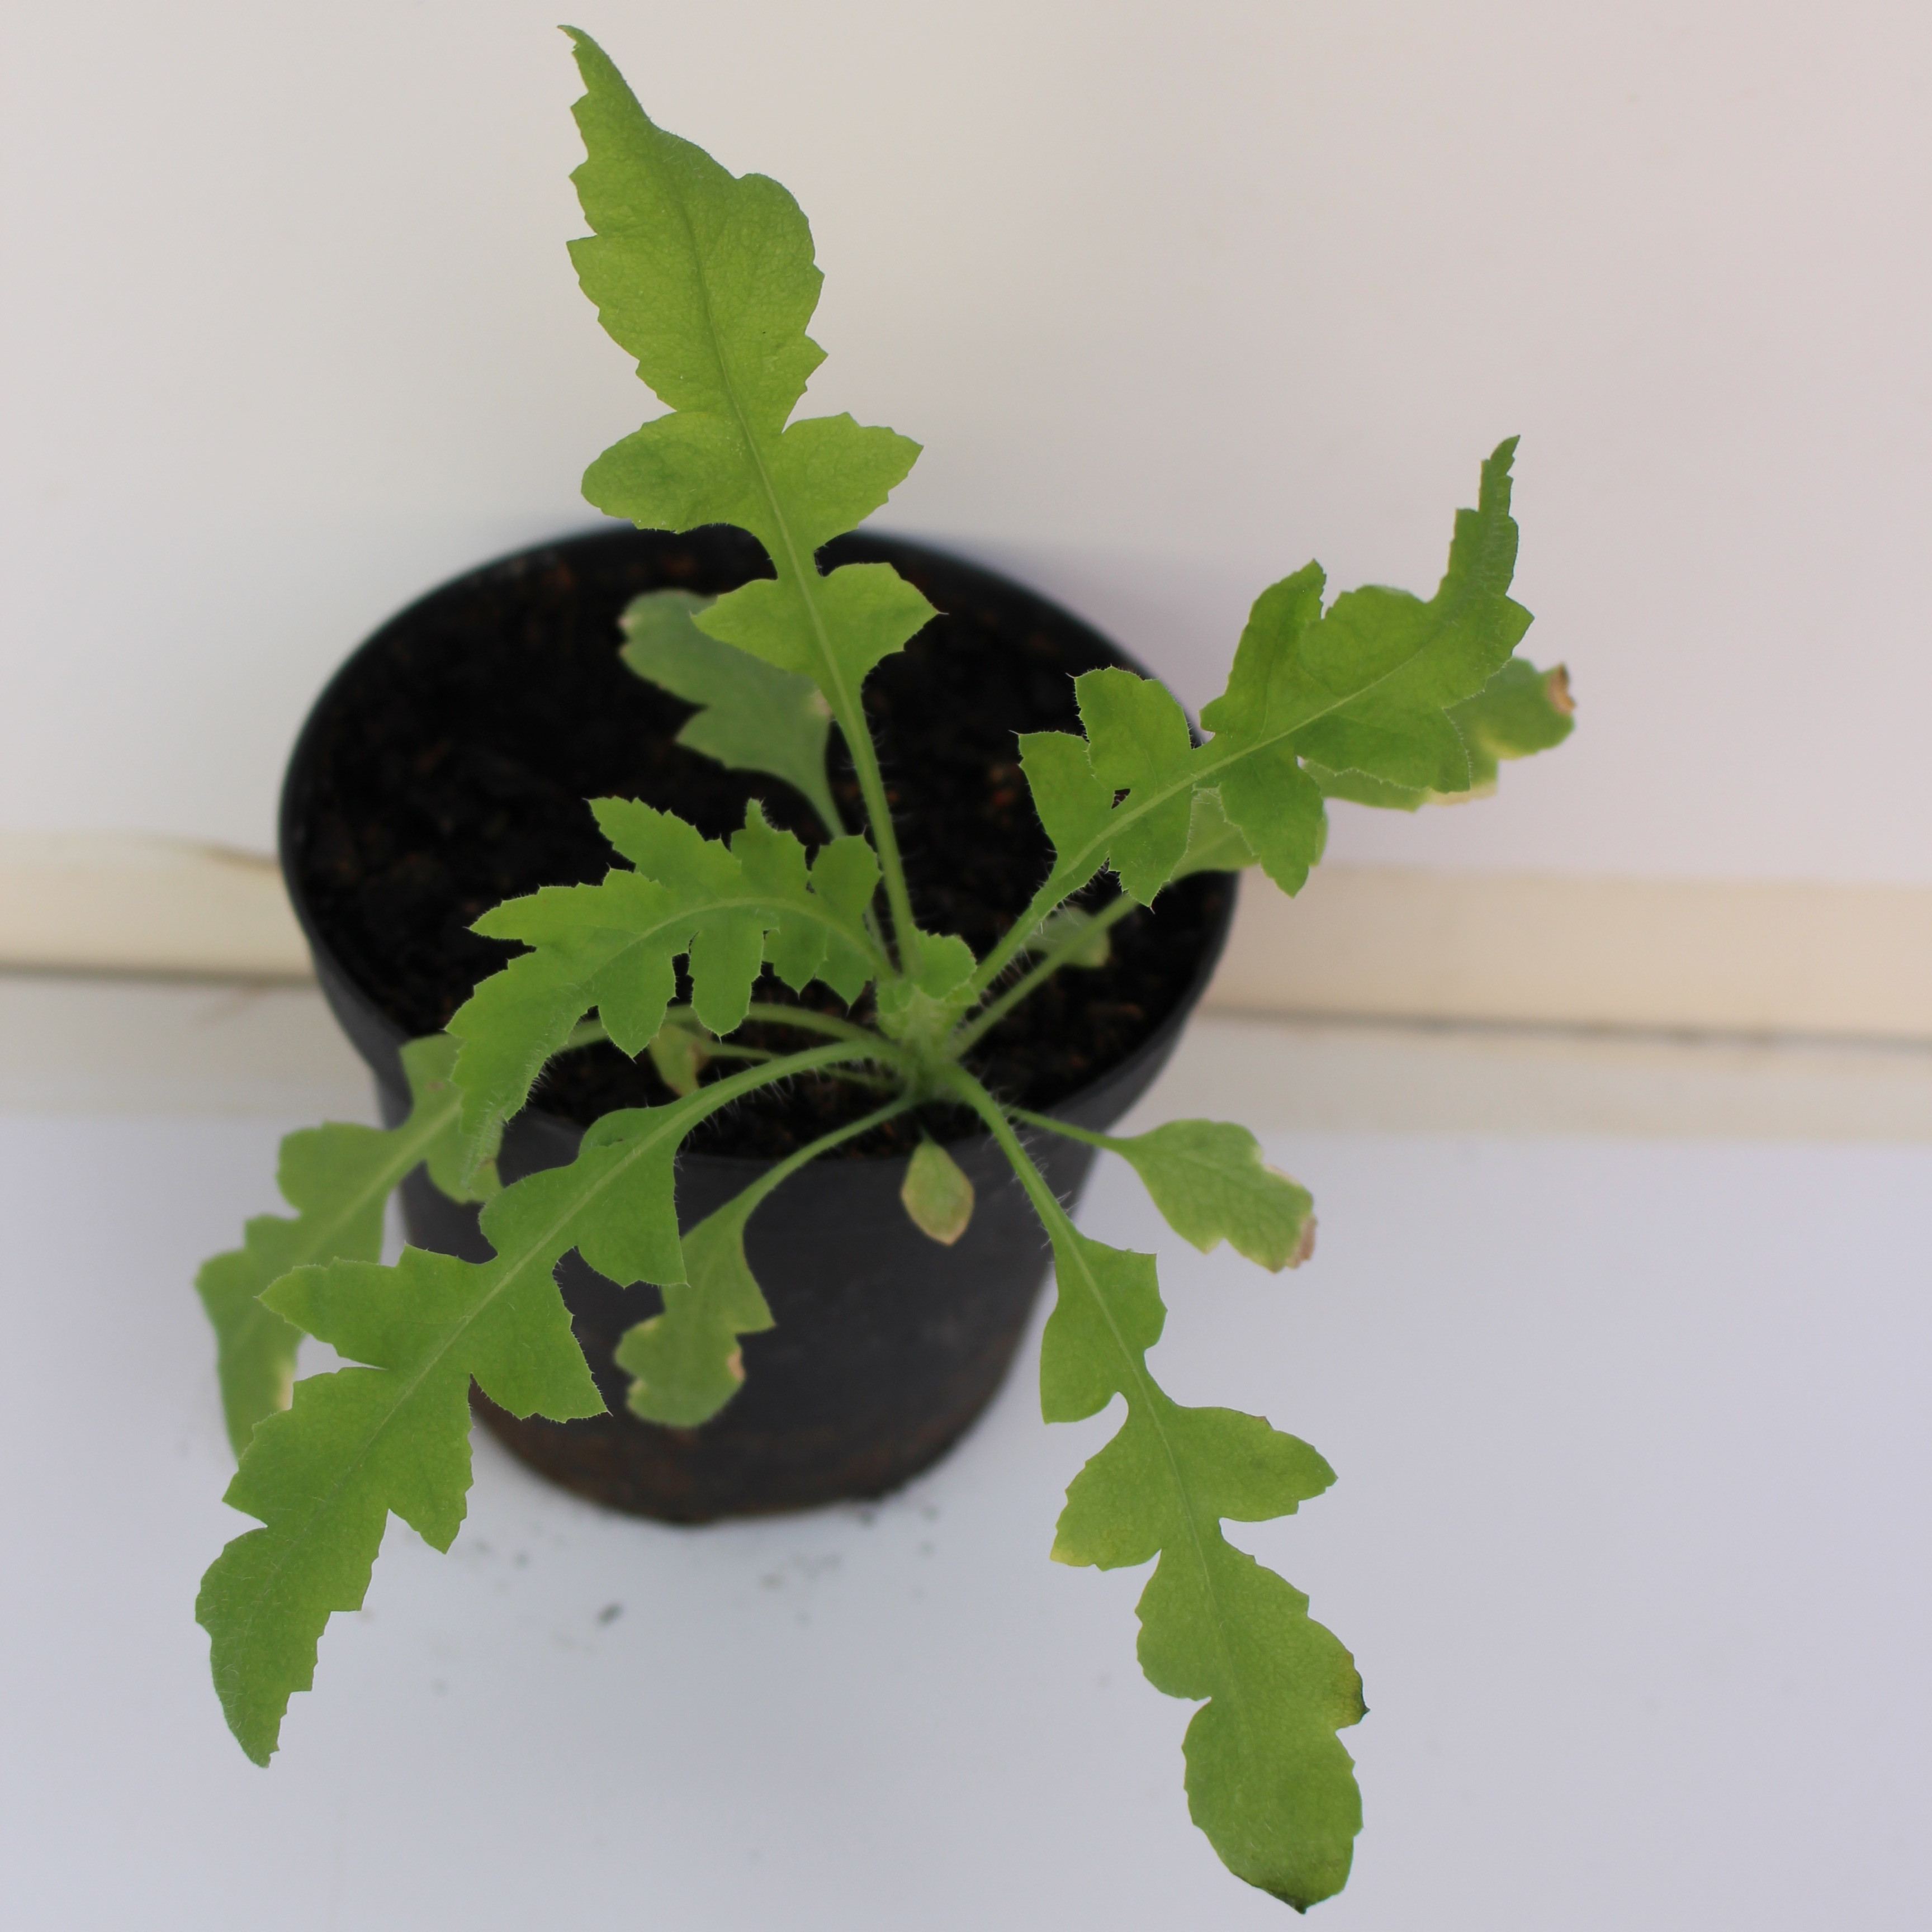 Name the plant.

Papaver rhoeas
